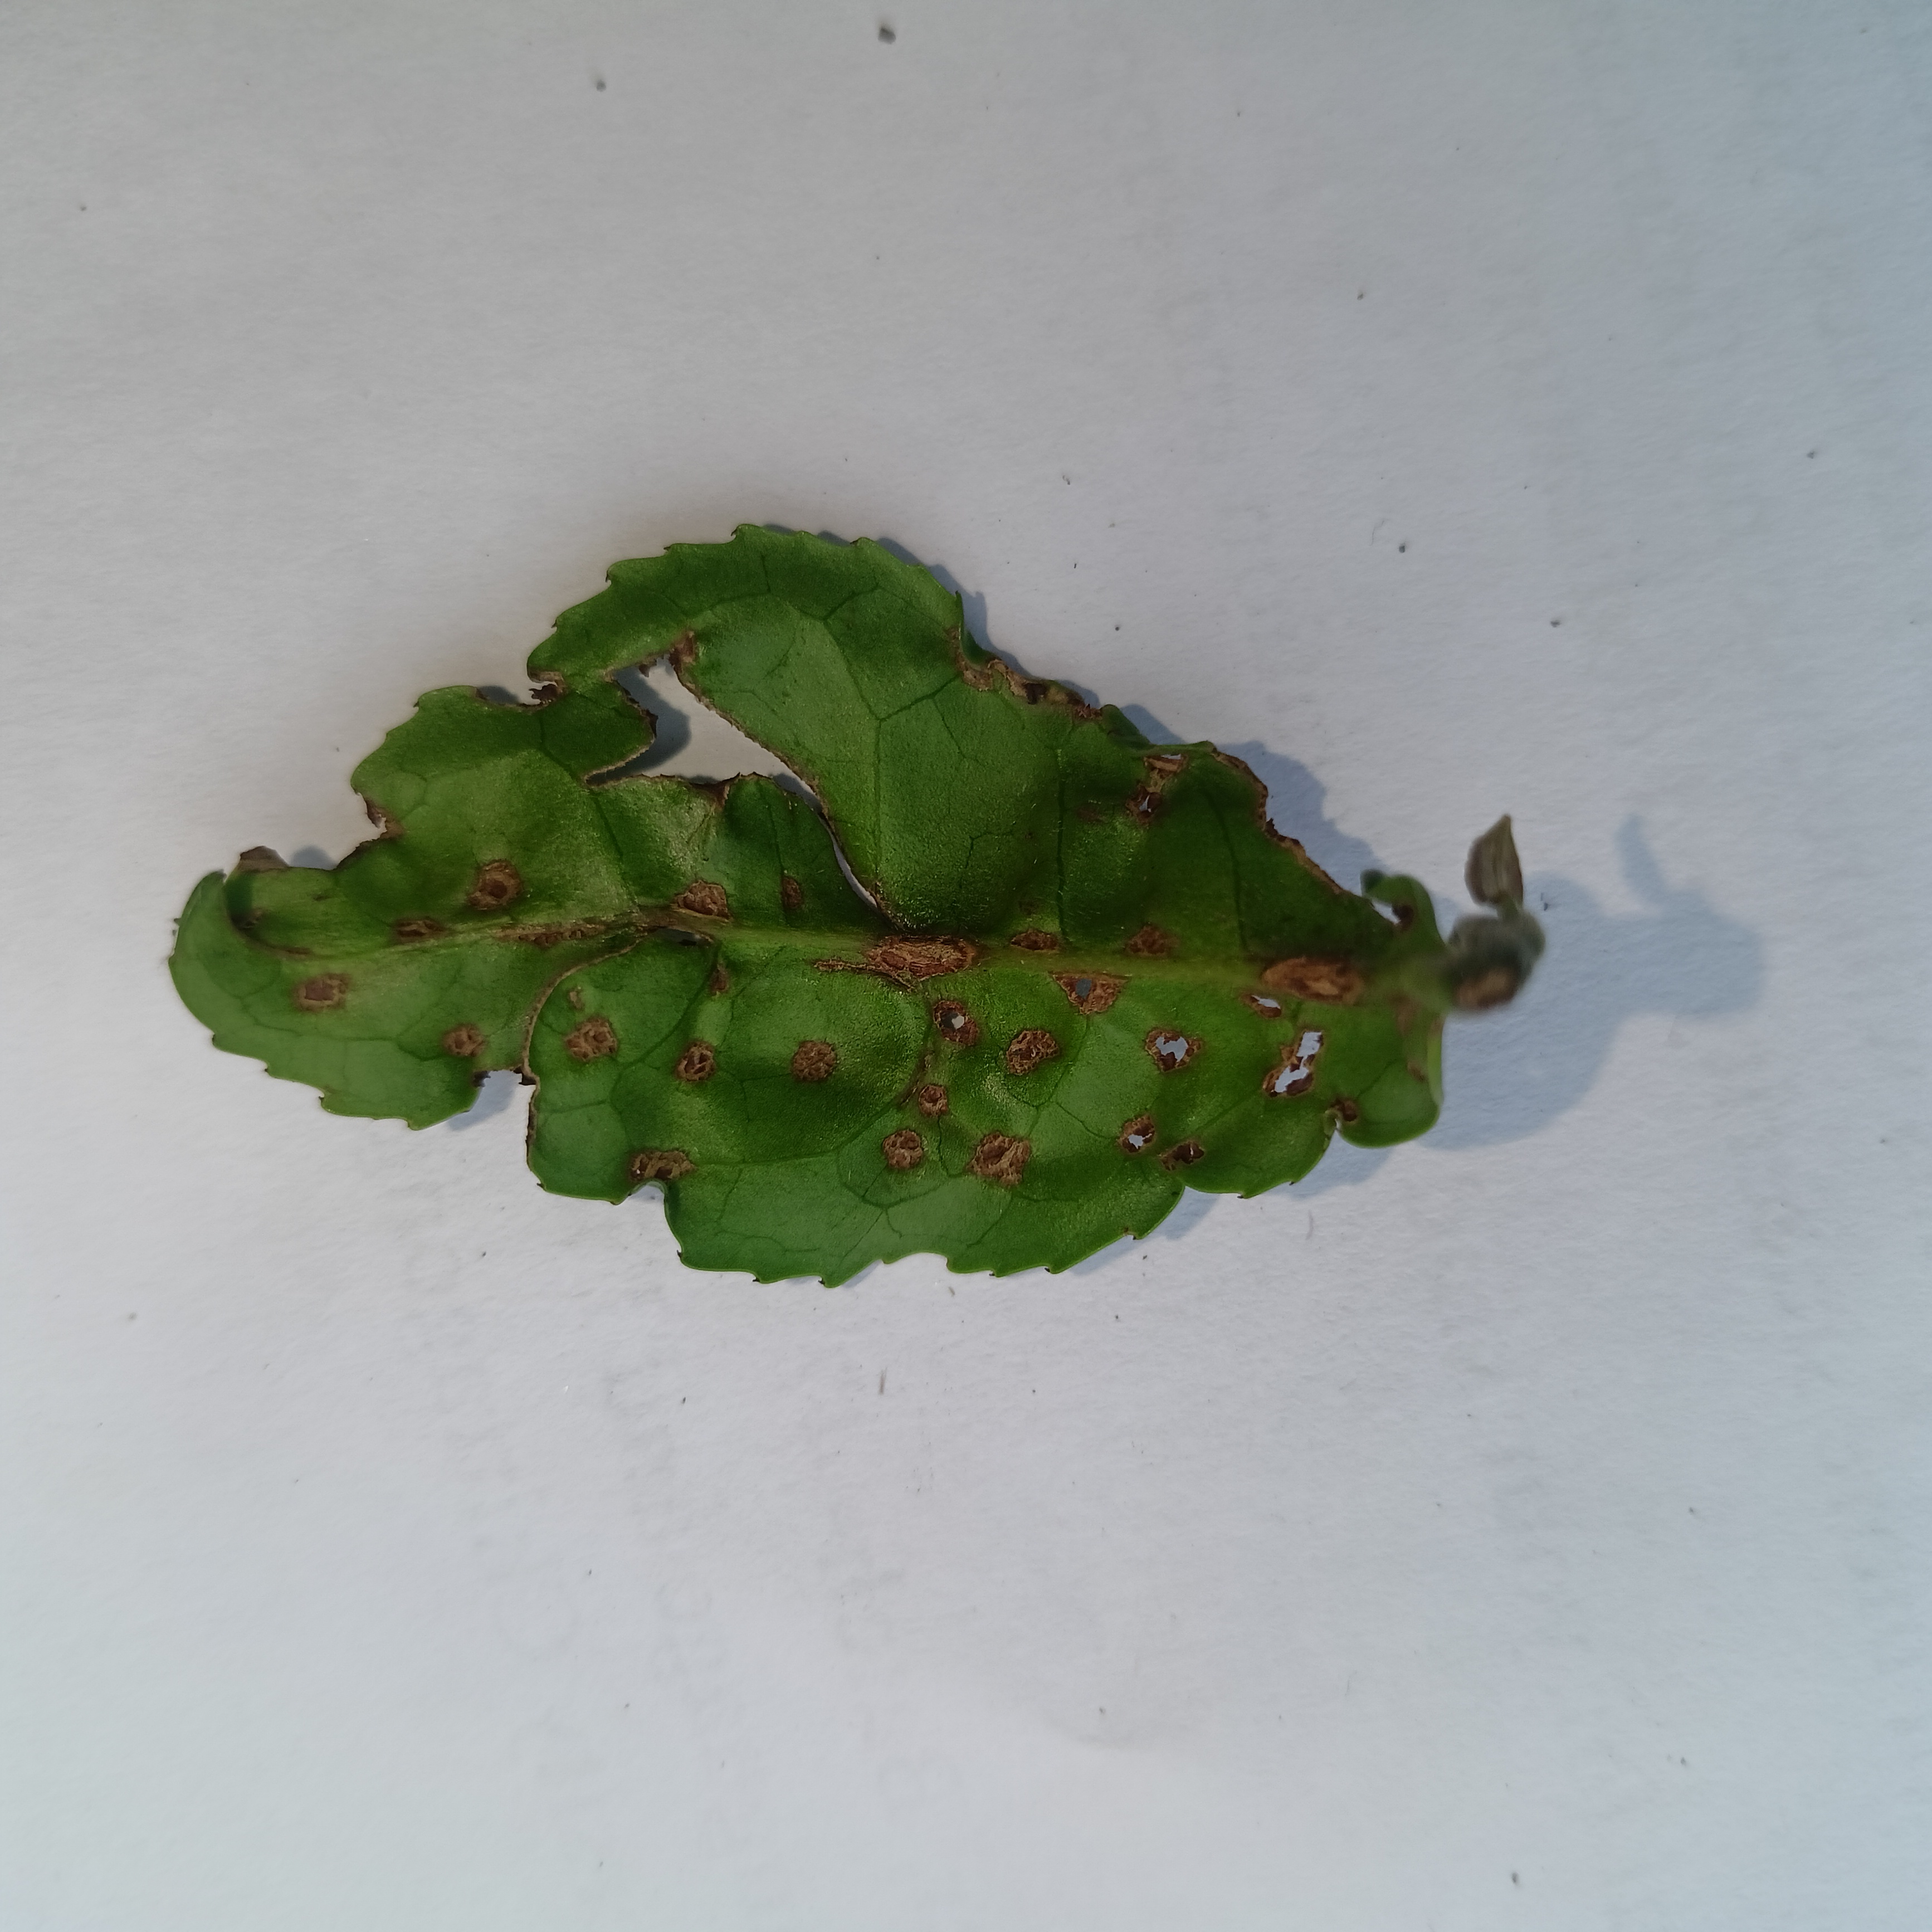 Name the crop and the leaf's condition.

tea, helopeltis
